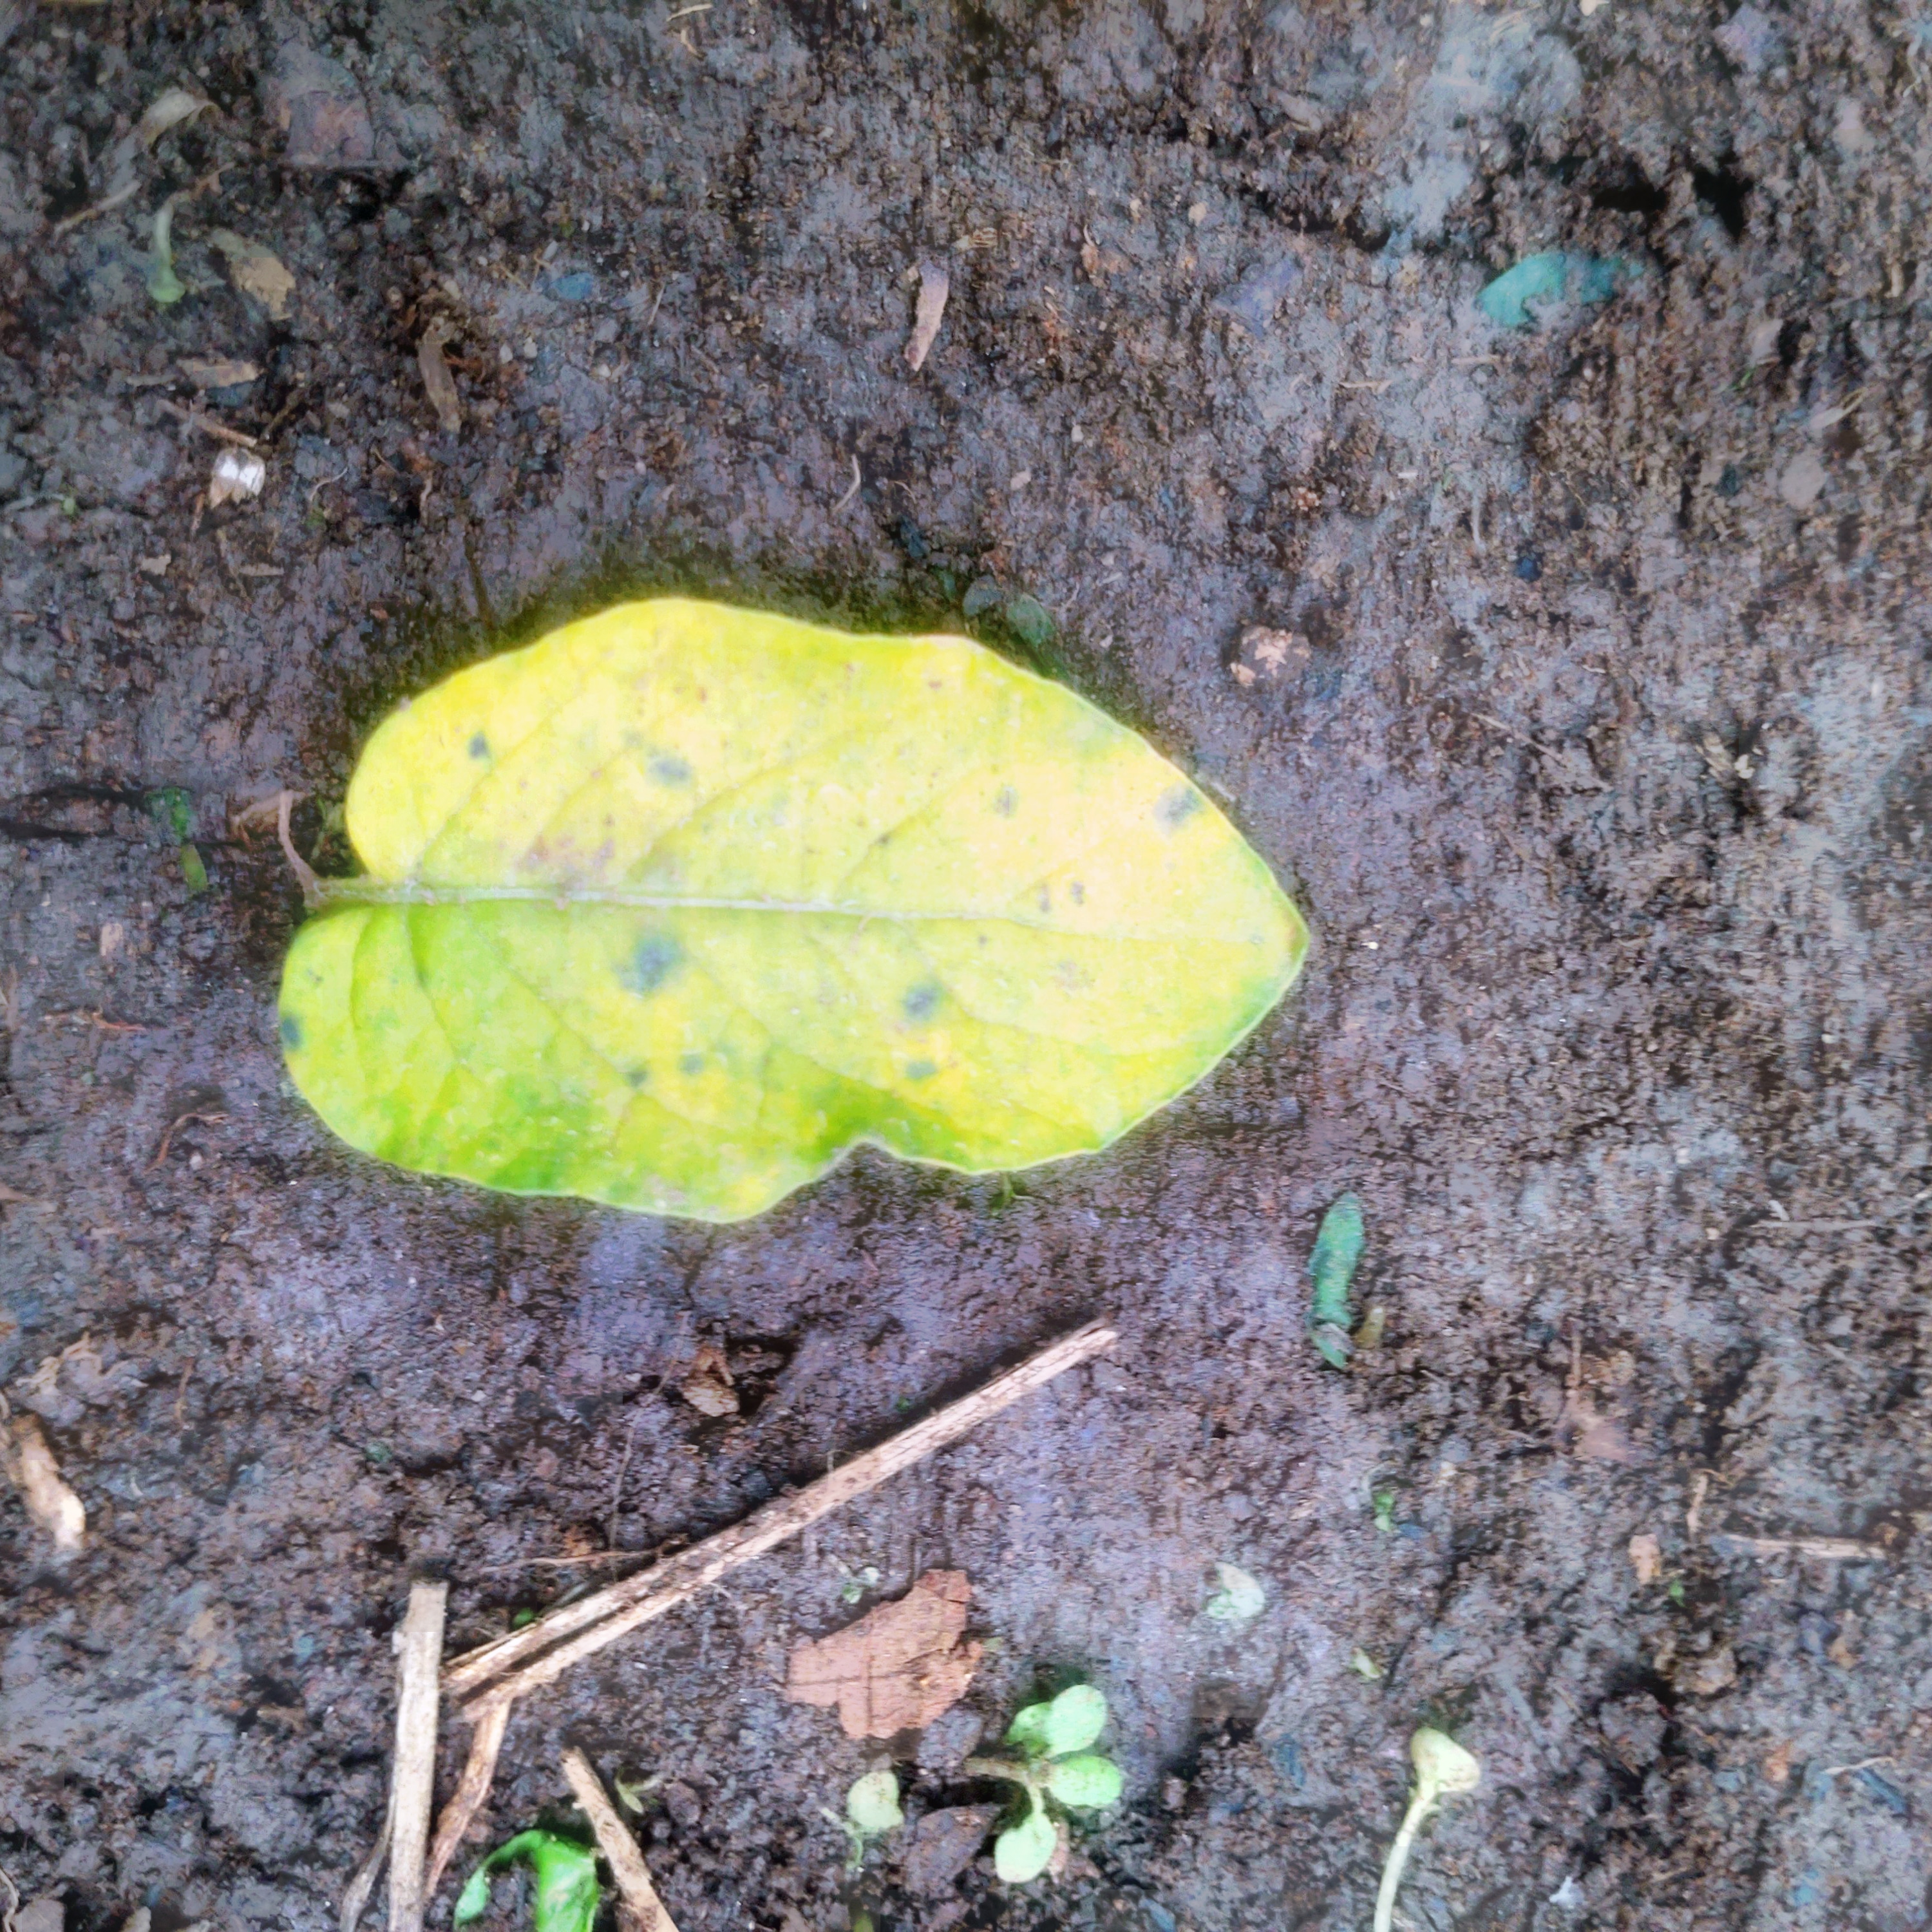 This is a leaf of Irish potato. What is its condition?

late blight
